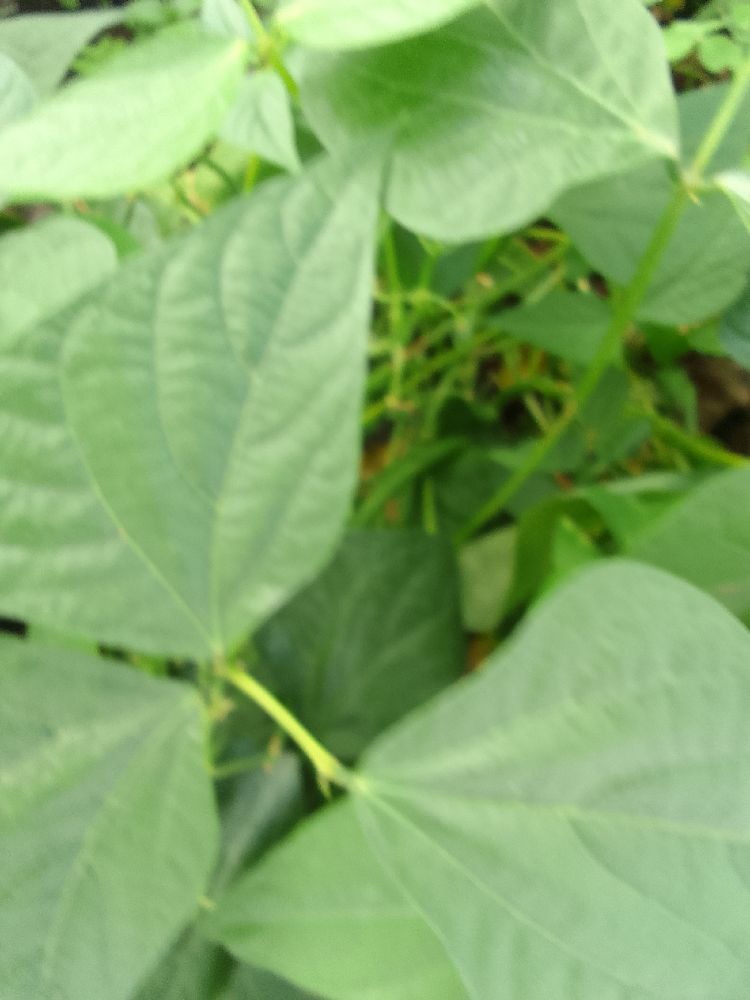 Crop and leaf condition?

common bean, healthy
